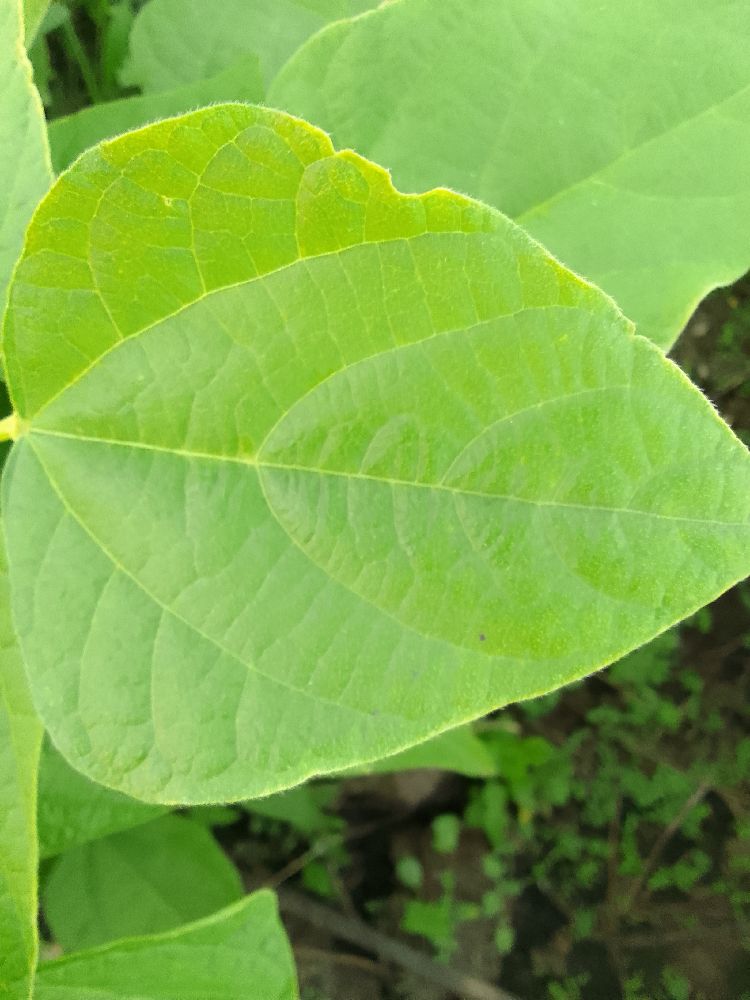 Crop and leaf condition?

common bean, healthy
